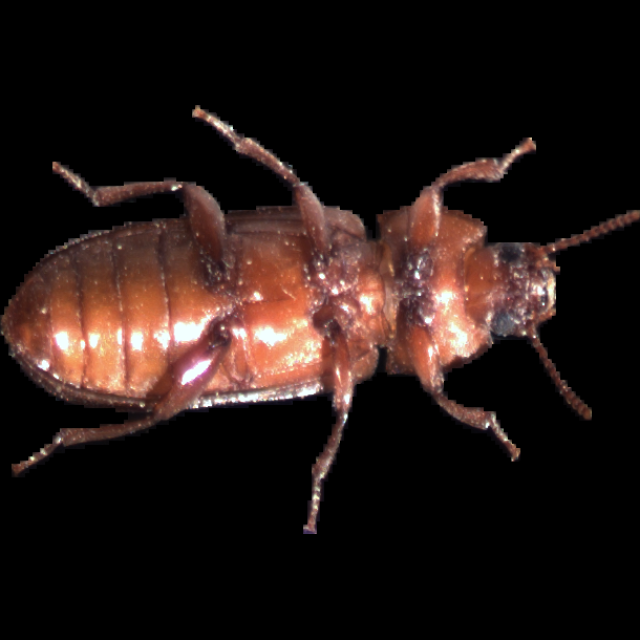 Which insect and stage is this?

mealworm beetle
